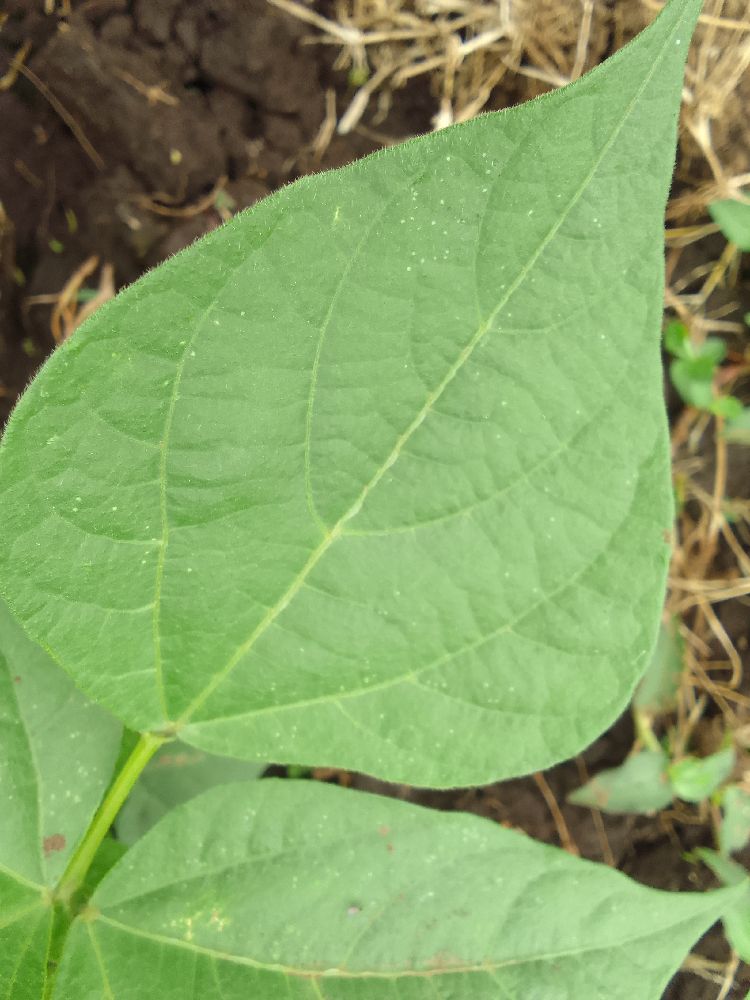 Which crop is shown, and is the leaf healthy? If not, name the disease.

common bean, healthy
